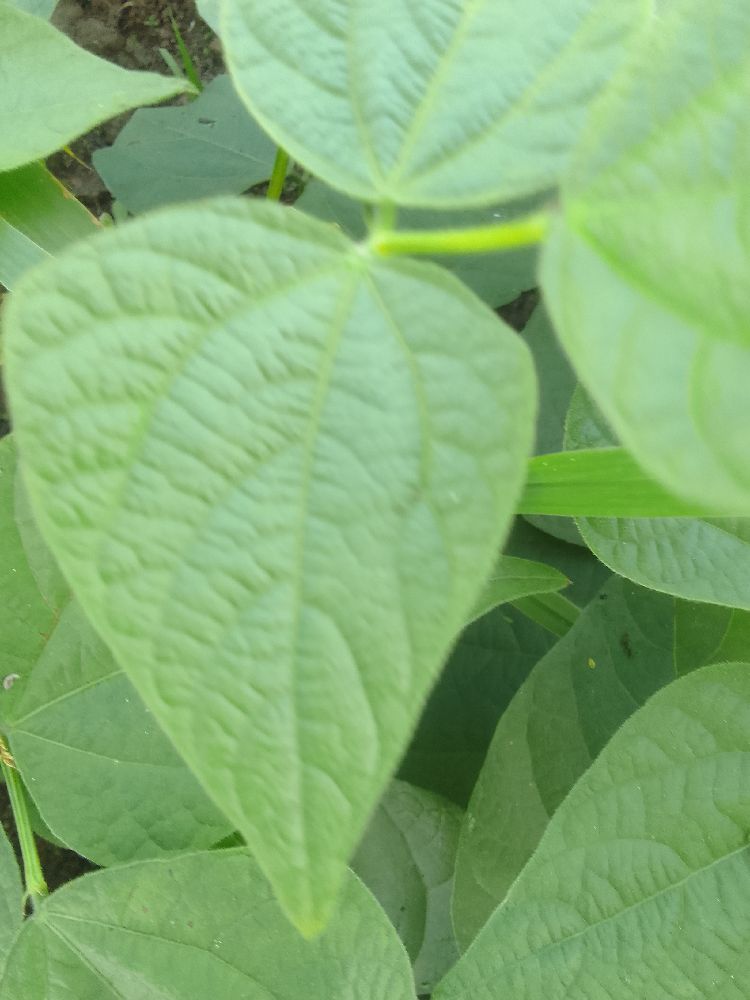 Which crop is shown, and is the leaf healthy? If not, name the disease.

common bean, healthy
